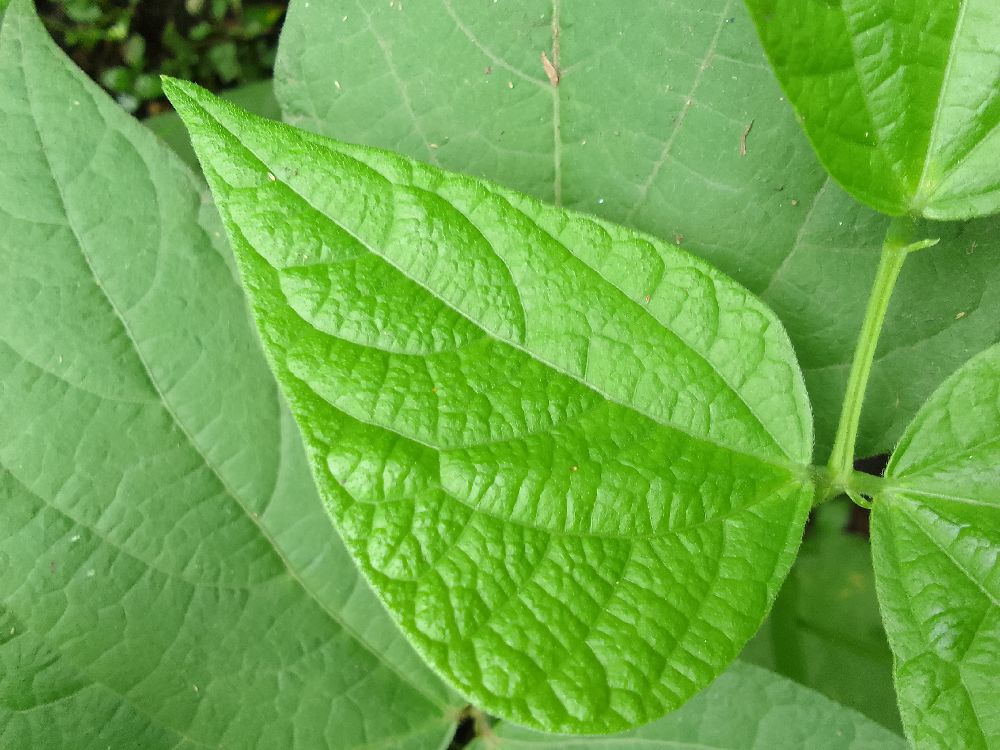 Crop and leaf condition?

common bean, healthy
